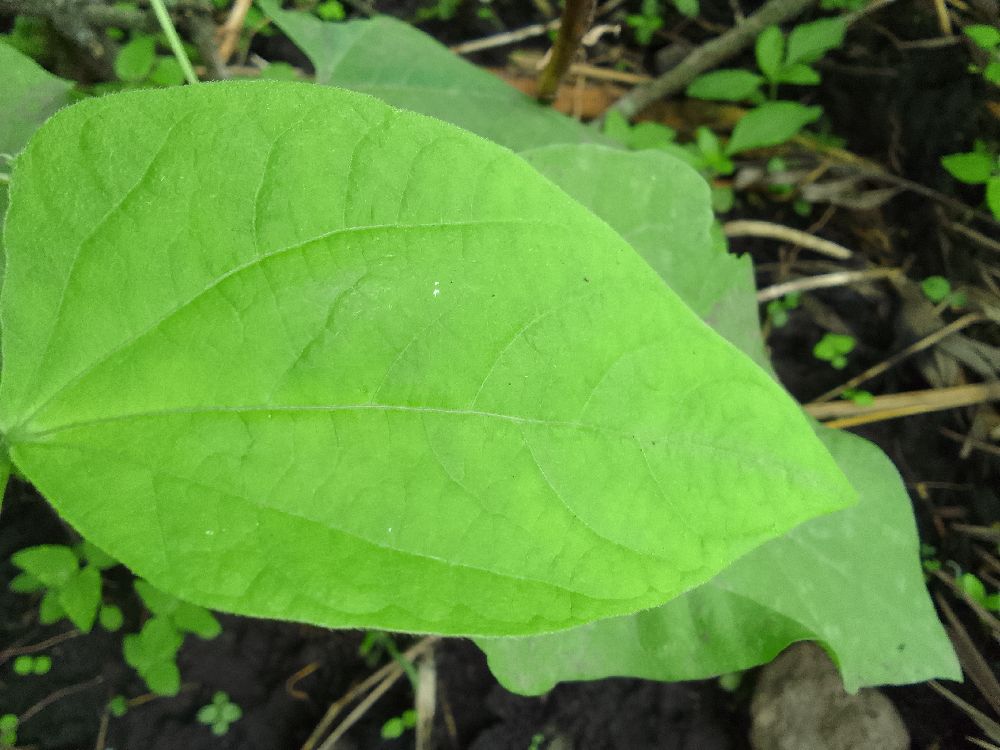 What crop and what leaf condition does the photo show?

common bean, healthy
